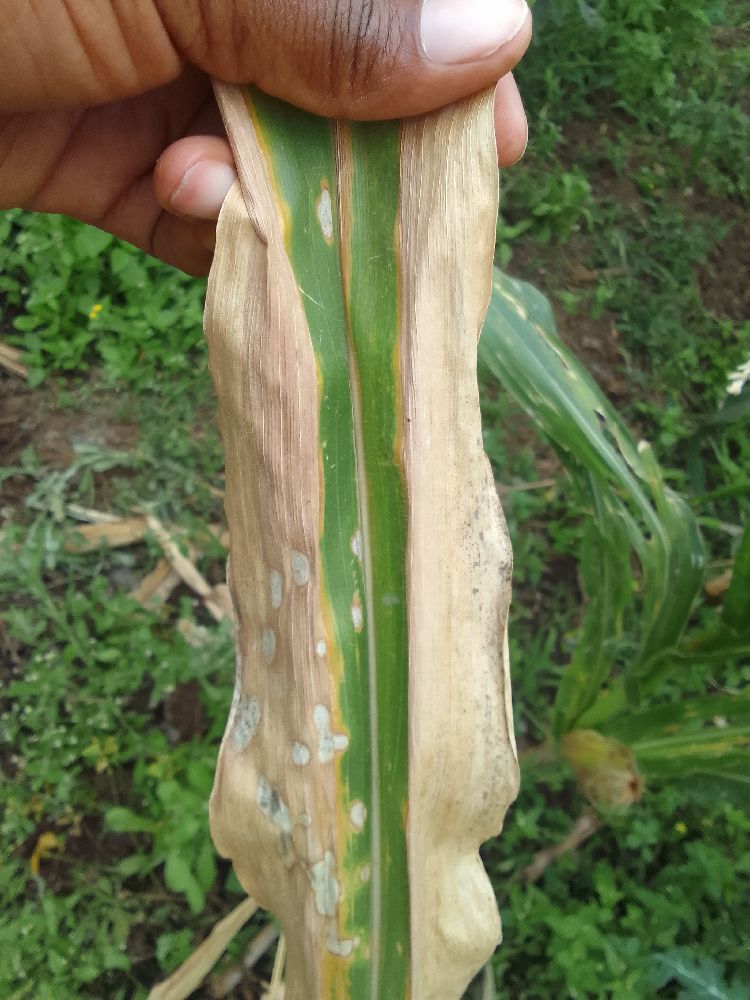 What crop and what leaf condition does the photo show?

maize, maize lethal necrosis
